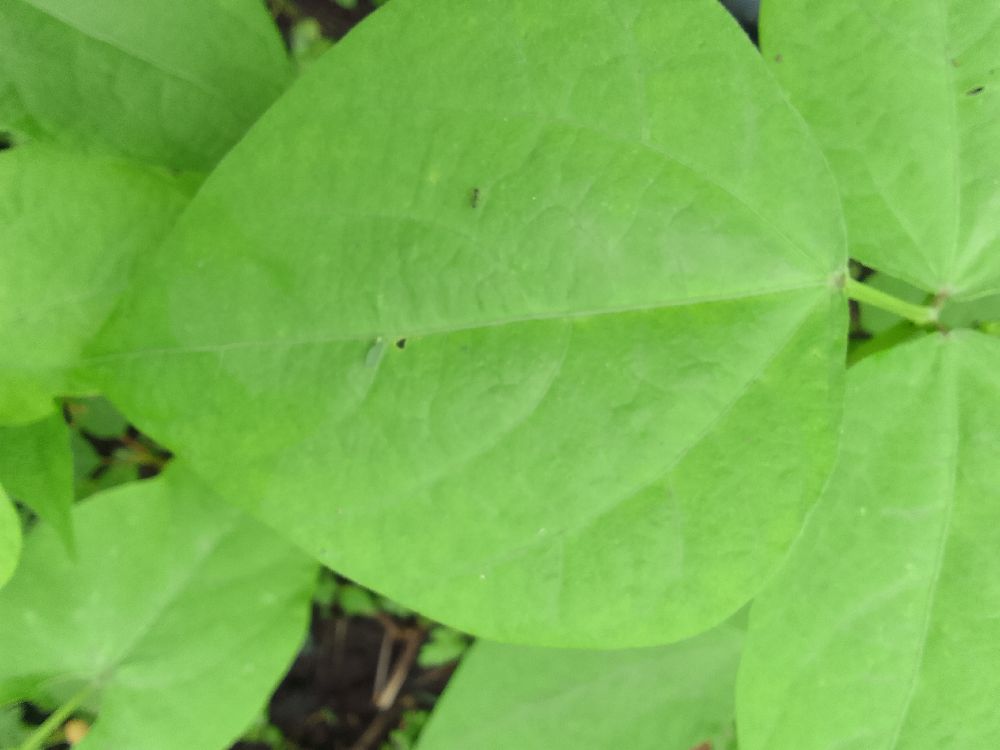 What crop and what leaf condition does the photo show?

common bean, healthy
